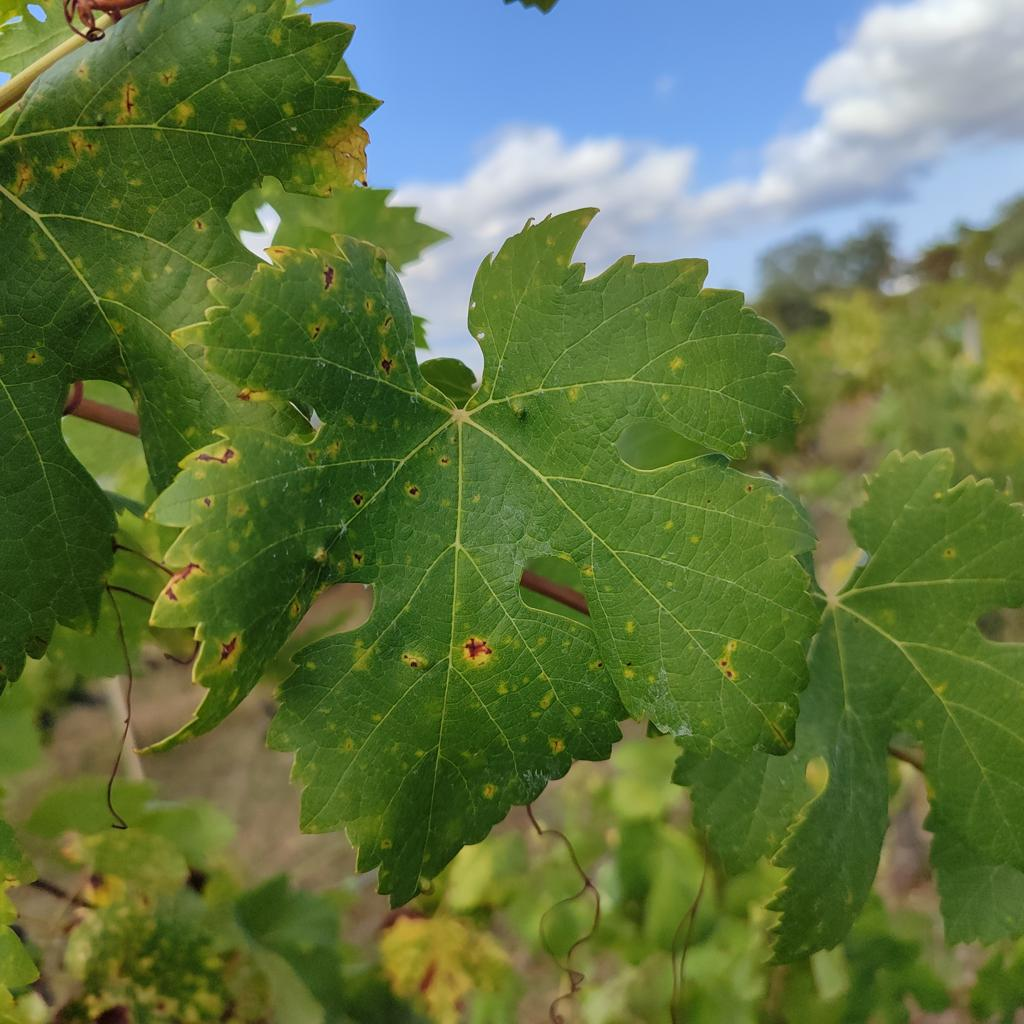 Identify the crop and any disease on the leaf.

grapevine, esca complex
